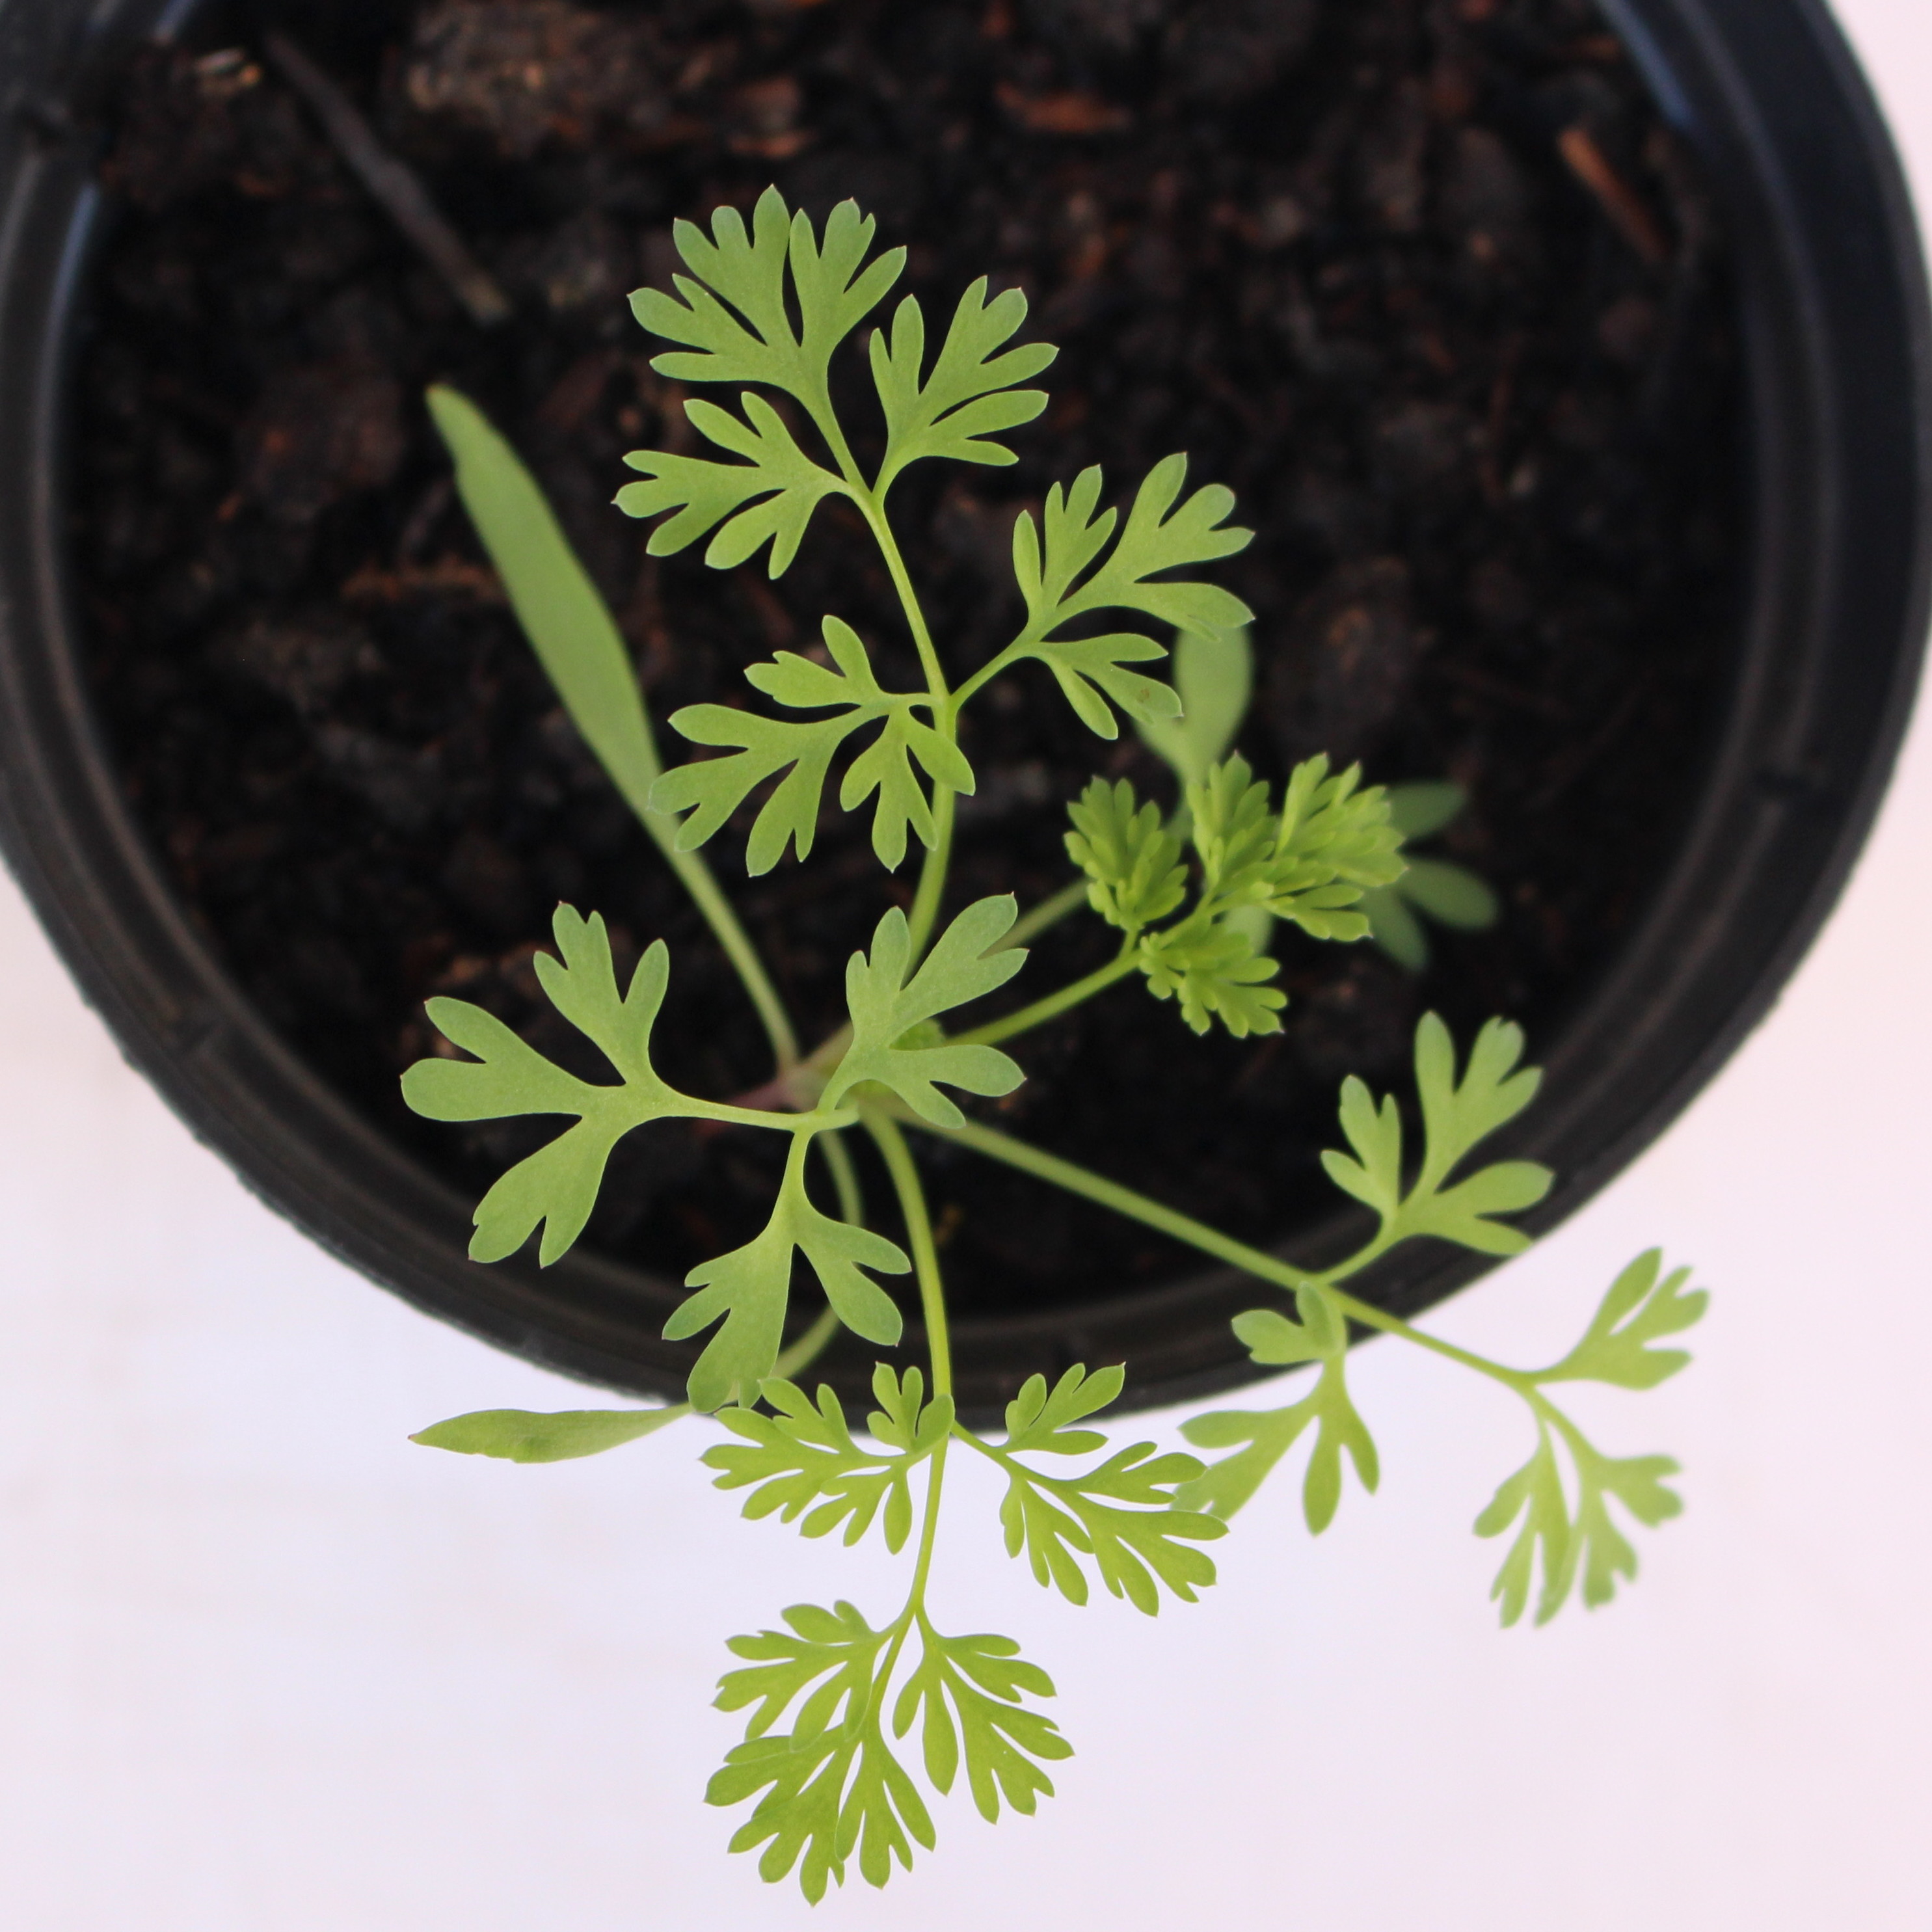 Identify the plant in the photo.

Fumaria officinalis
